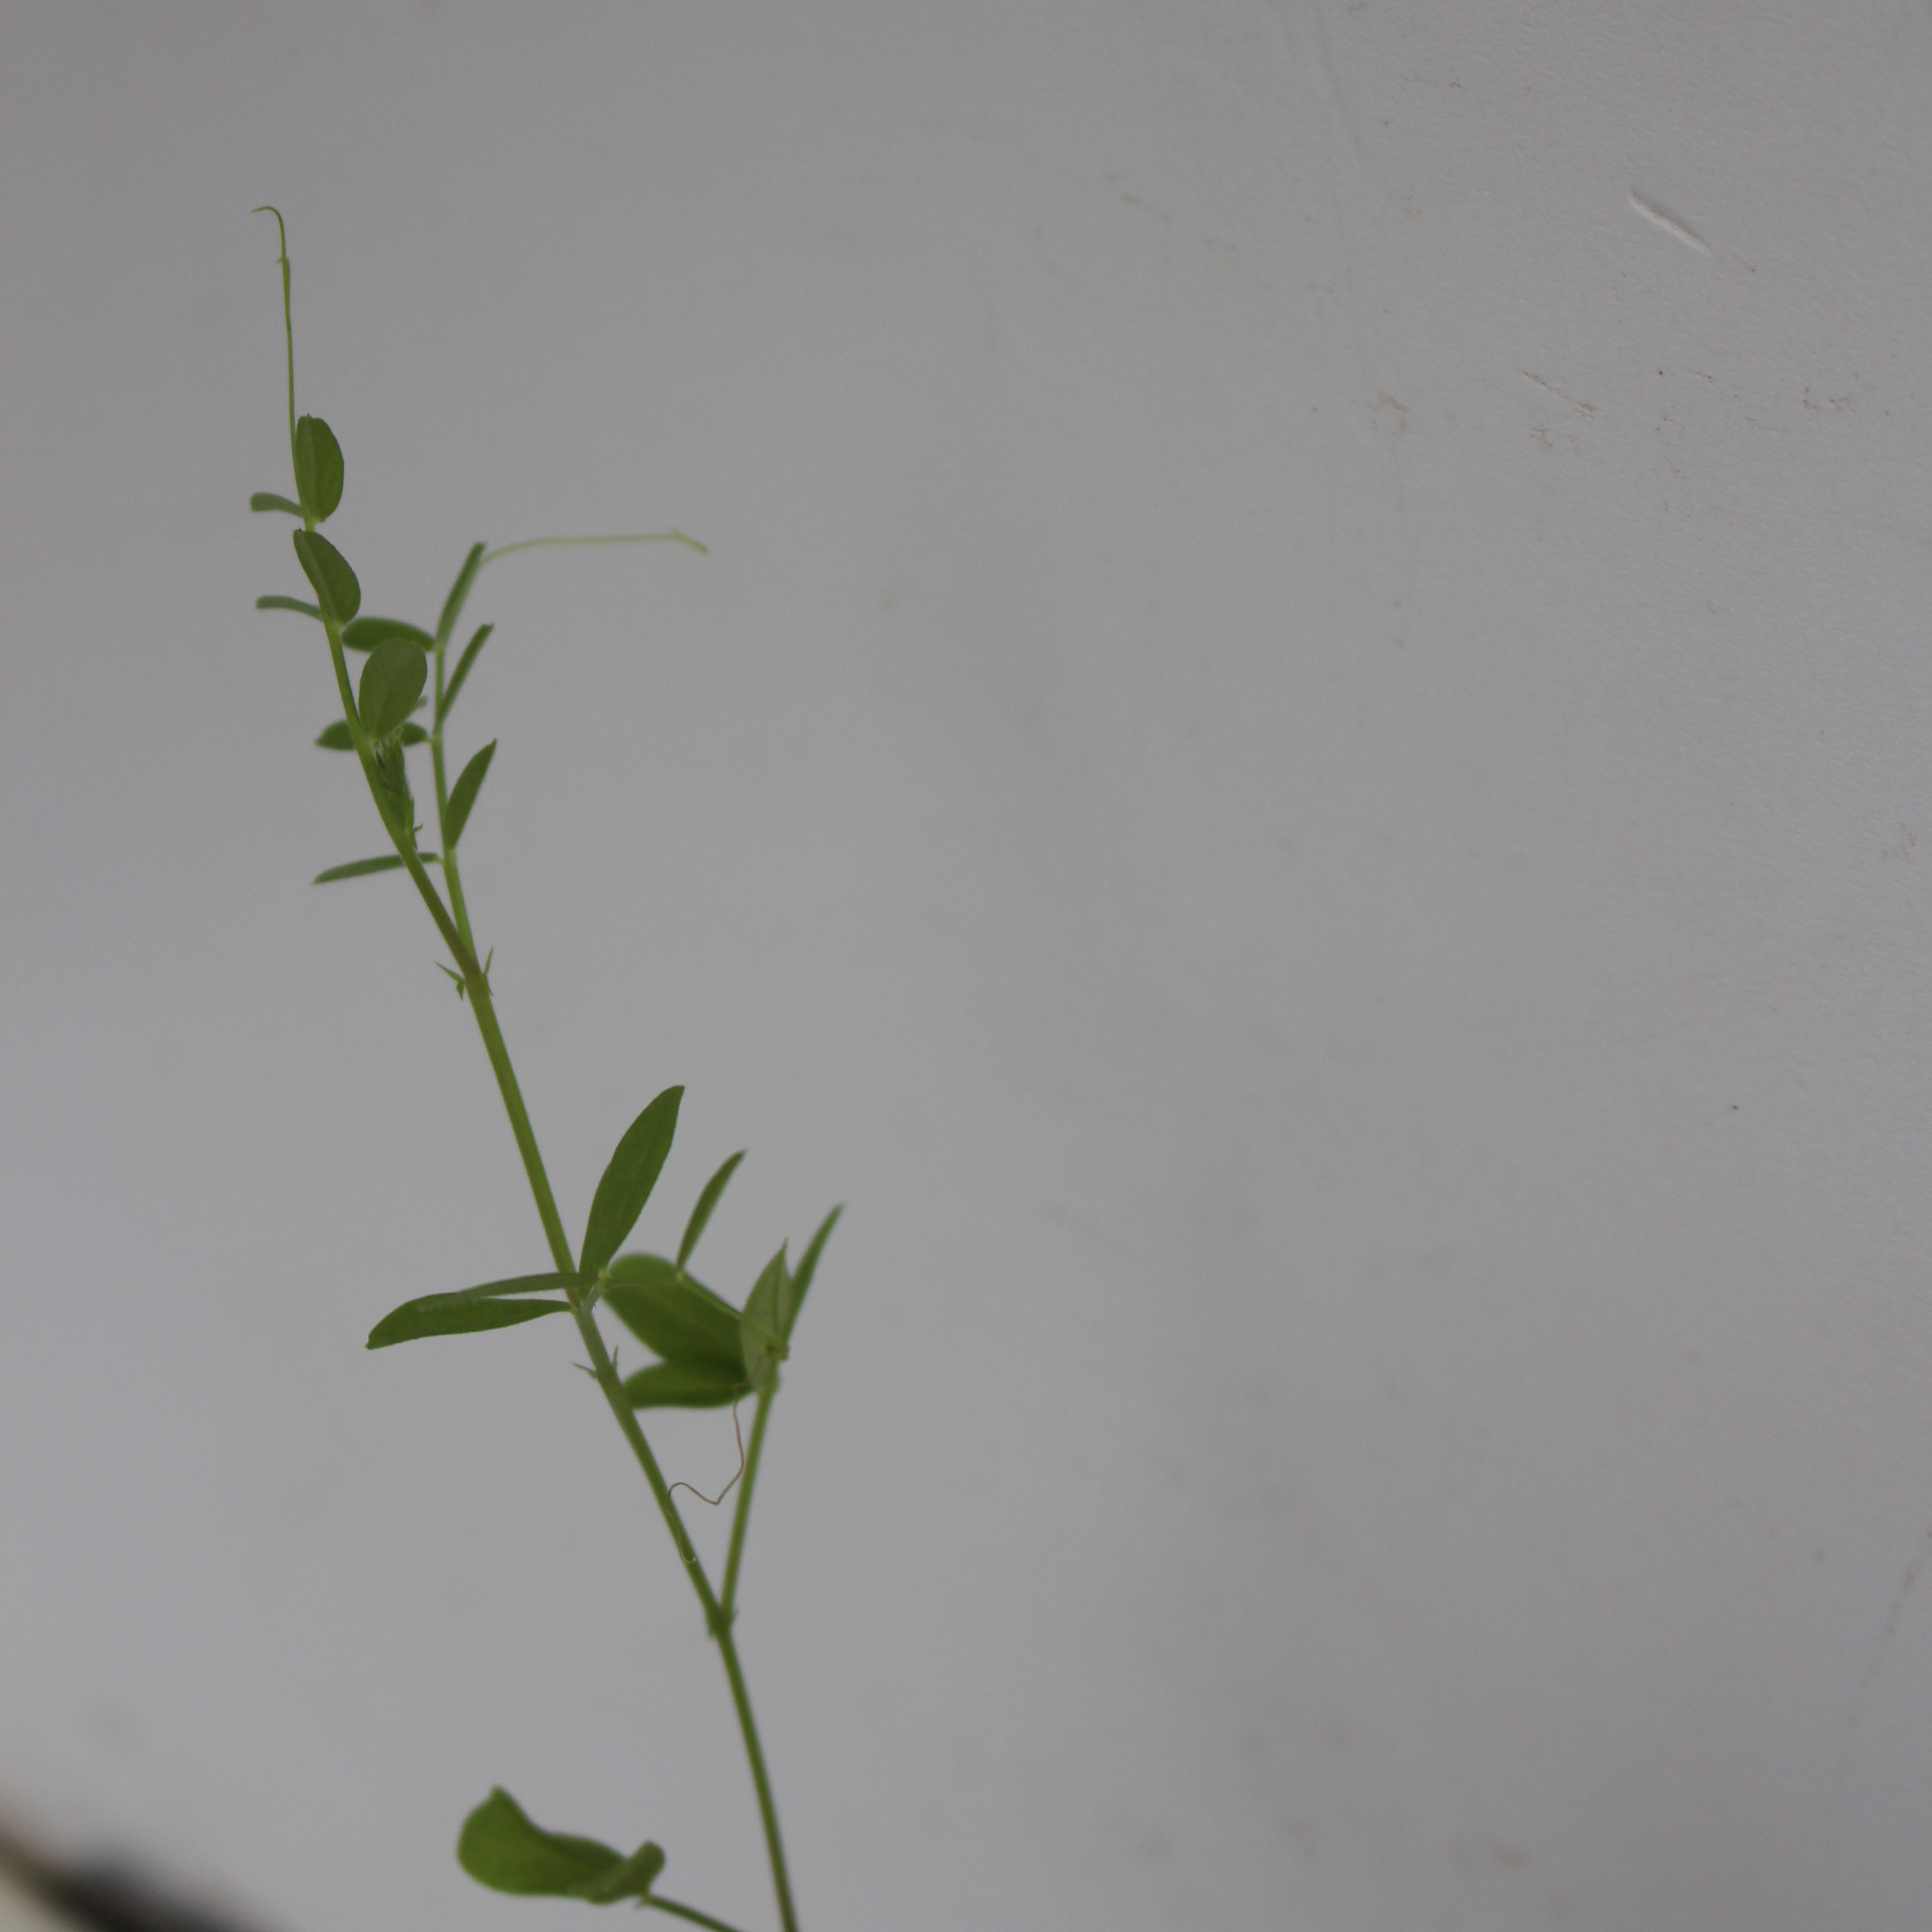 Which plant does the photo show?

Vicia sativa
